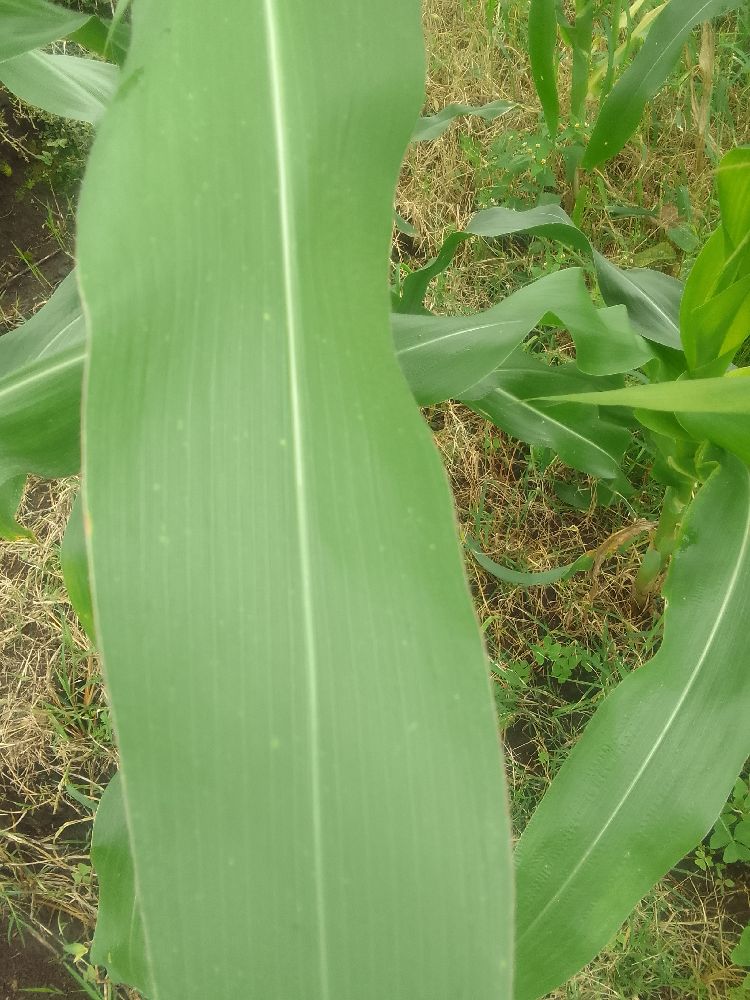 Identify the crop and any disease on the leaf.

maize, healthy
